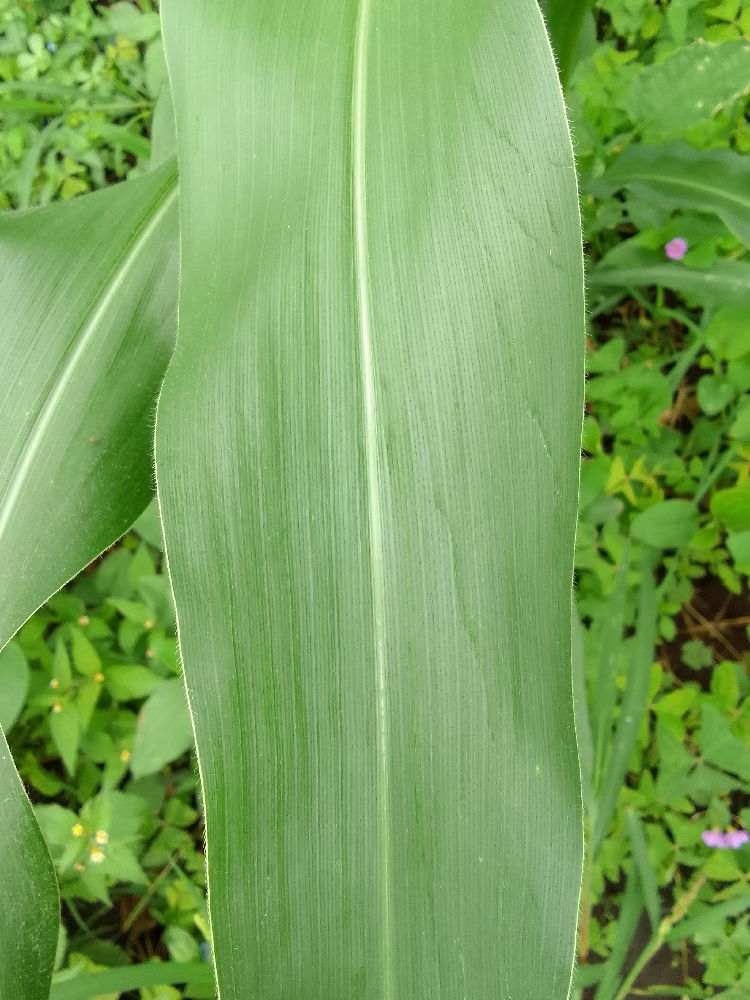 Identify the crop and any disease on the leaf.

maize, healthy
